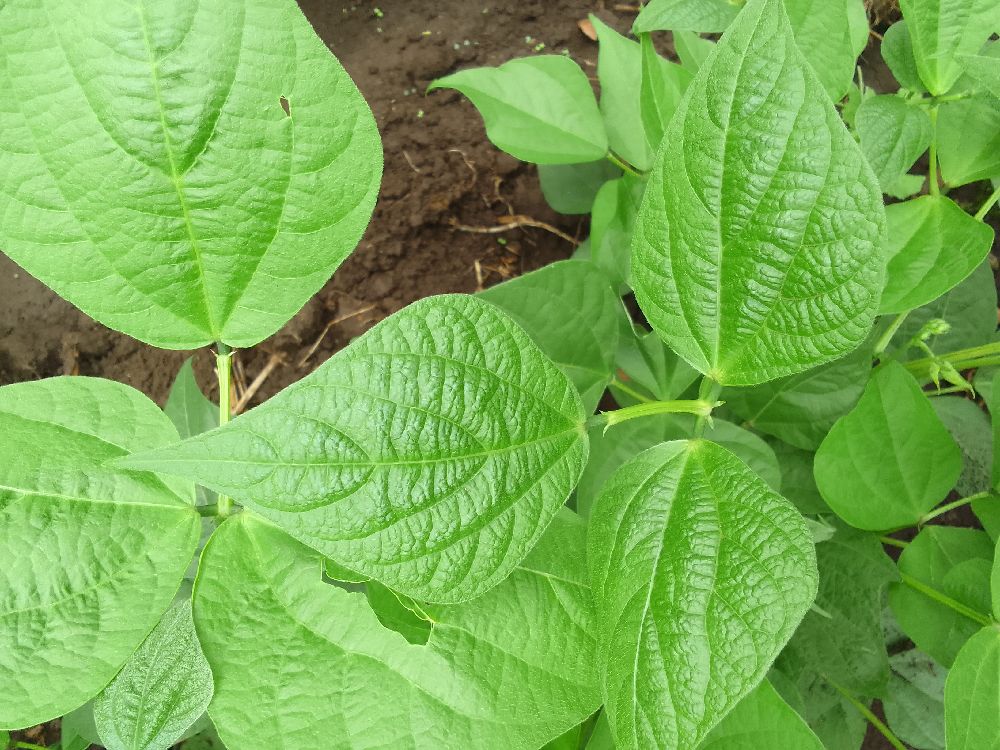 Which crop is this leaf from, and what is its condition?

common bean, healthy
